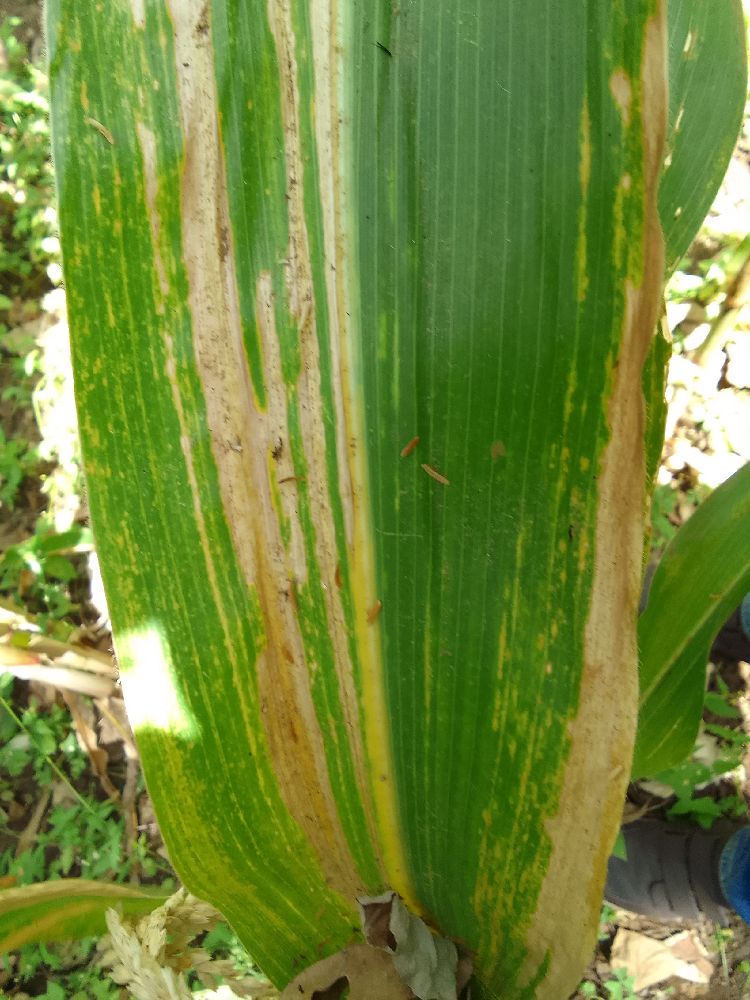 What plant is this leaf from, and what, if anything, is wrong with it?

maize, maize lethal necrosis
